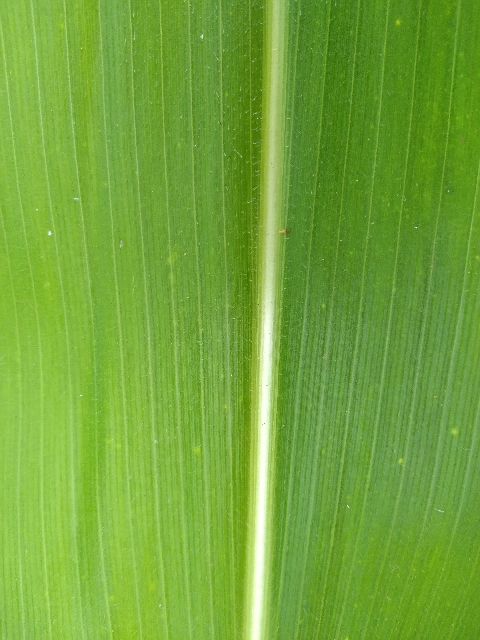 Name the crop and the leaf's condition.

maize, healthy
